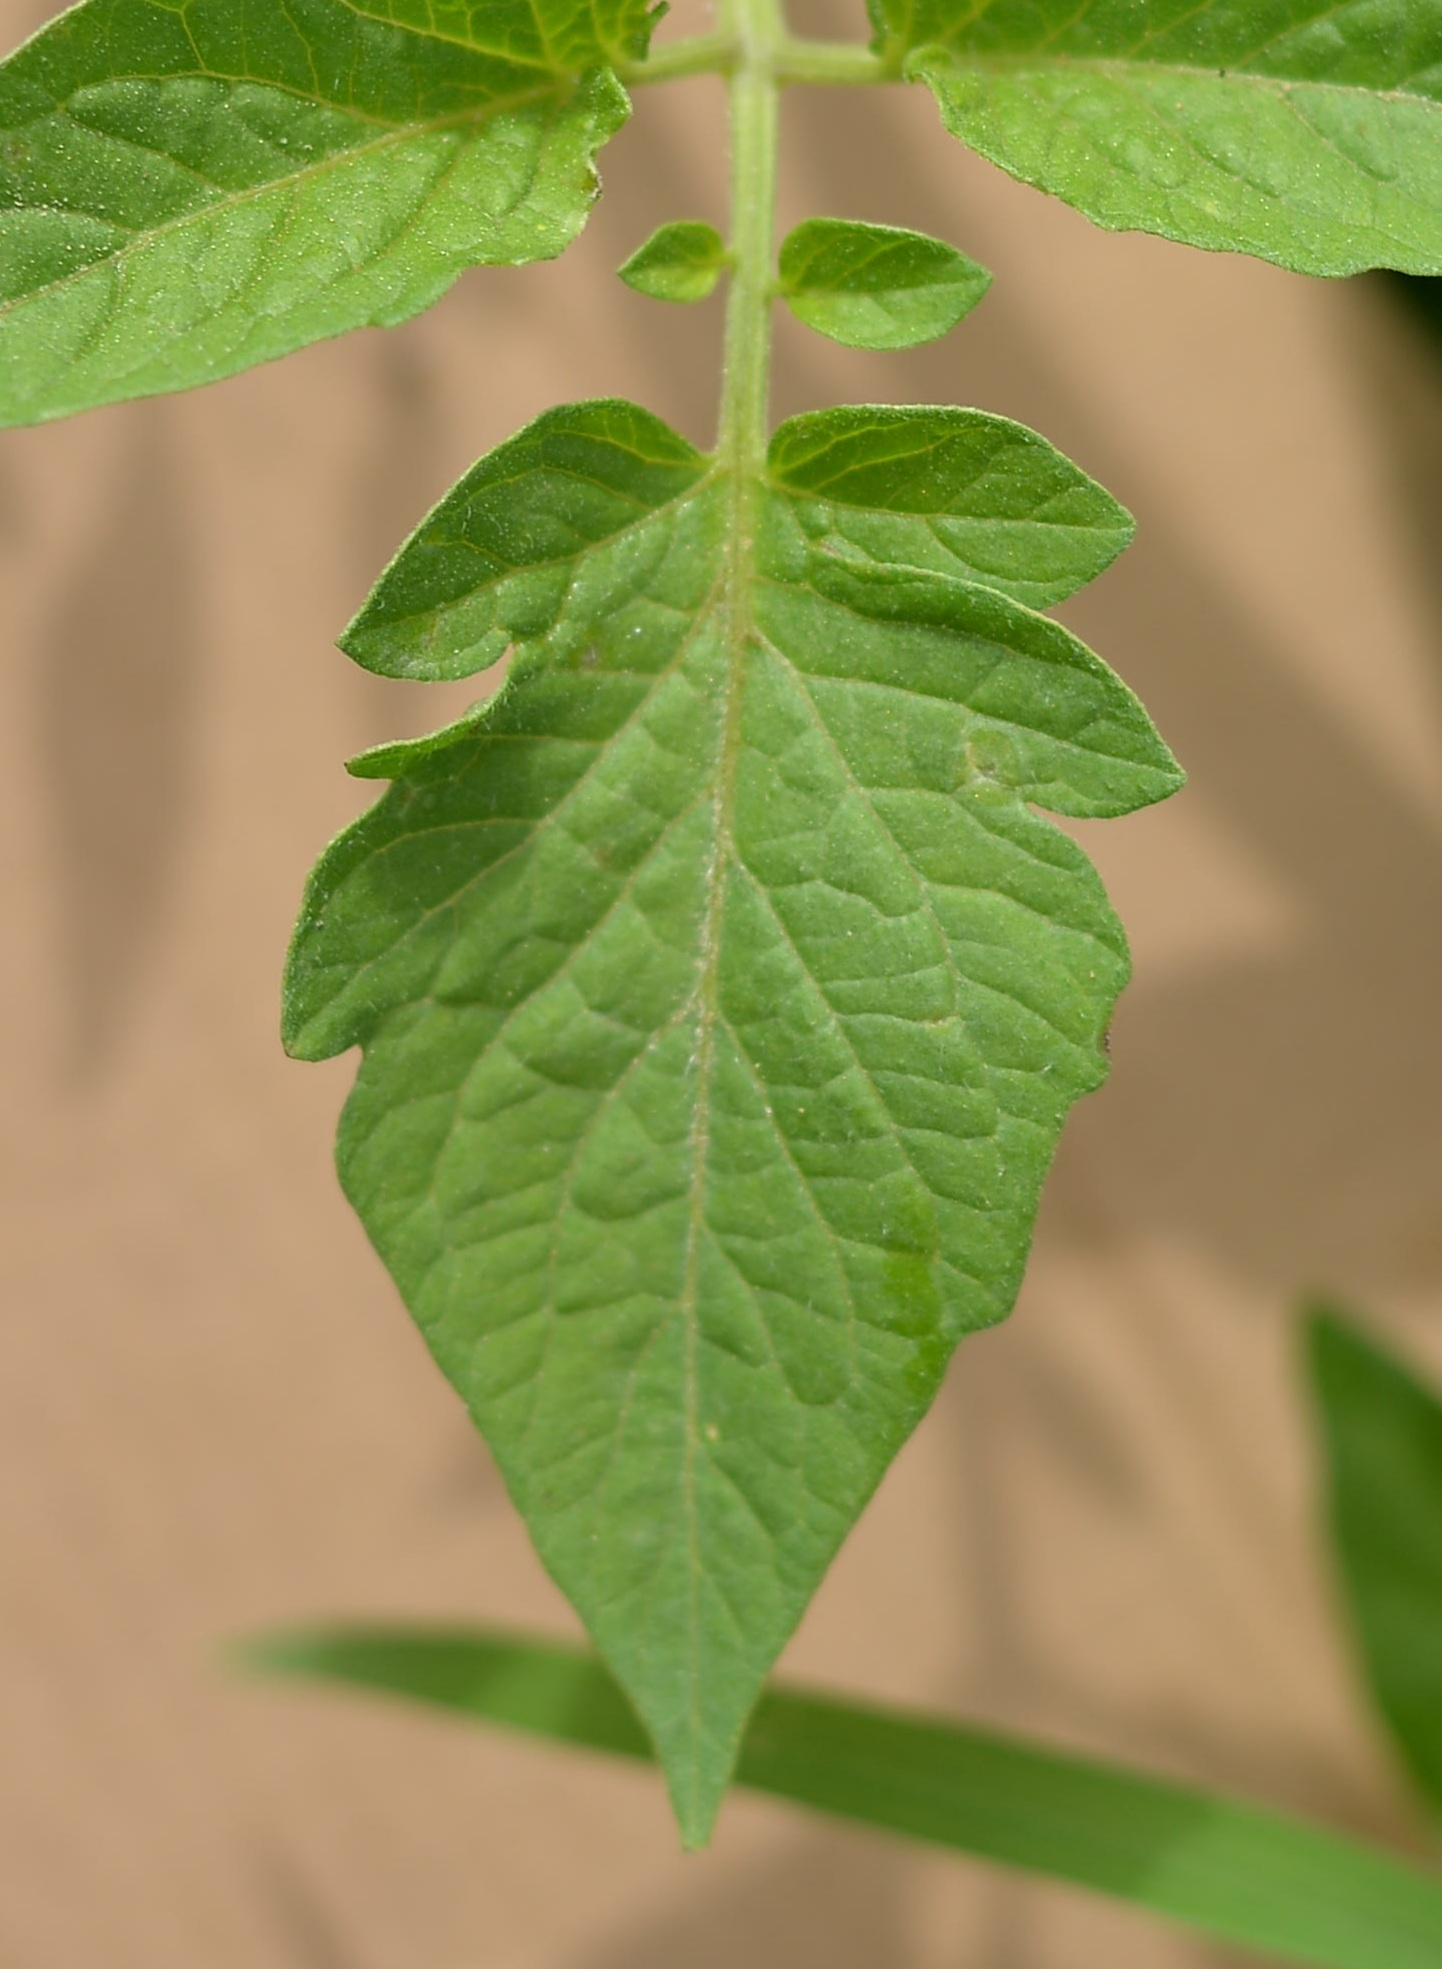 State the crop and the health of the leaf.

tomato, healthy
